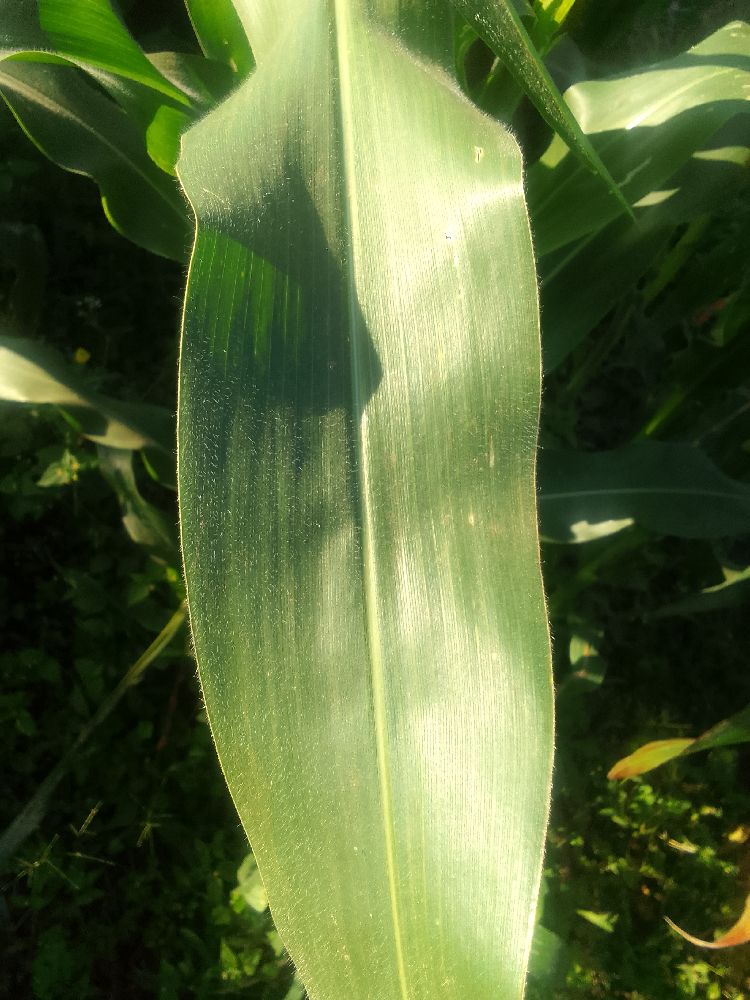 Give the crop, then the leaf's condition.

maize, healthy
